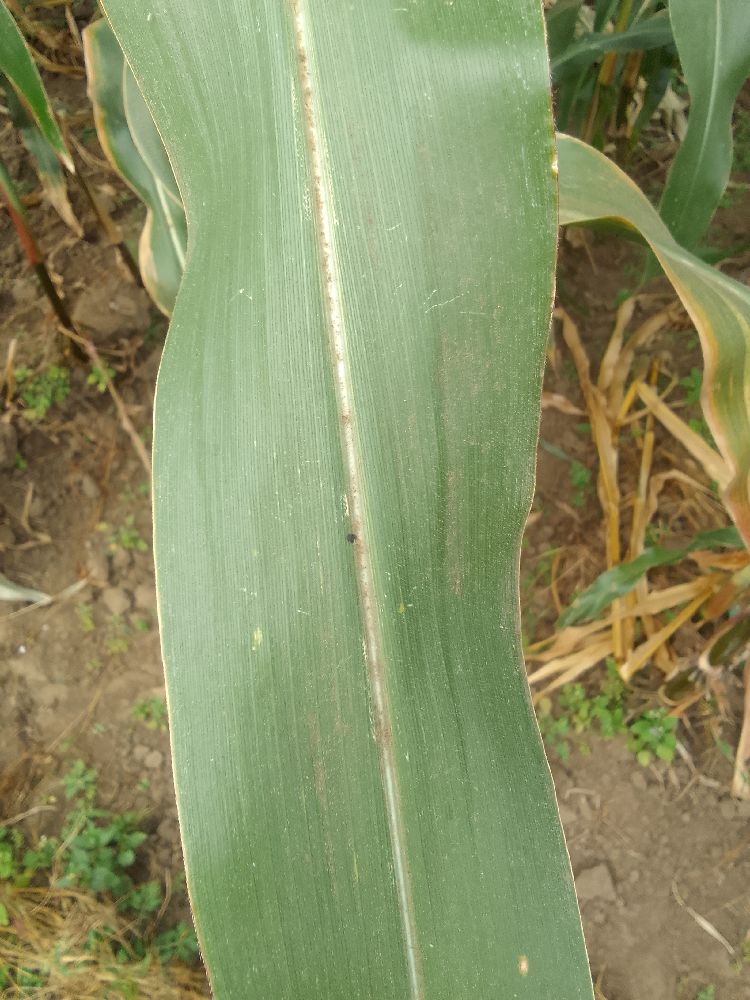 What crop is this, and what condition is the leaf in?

maize, healthy
